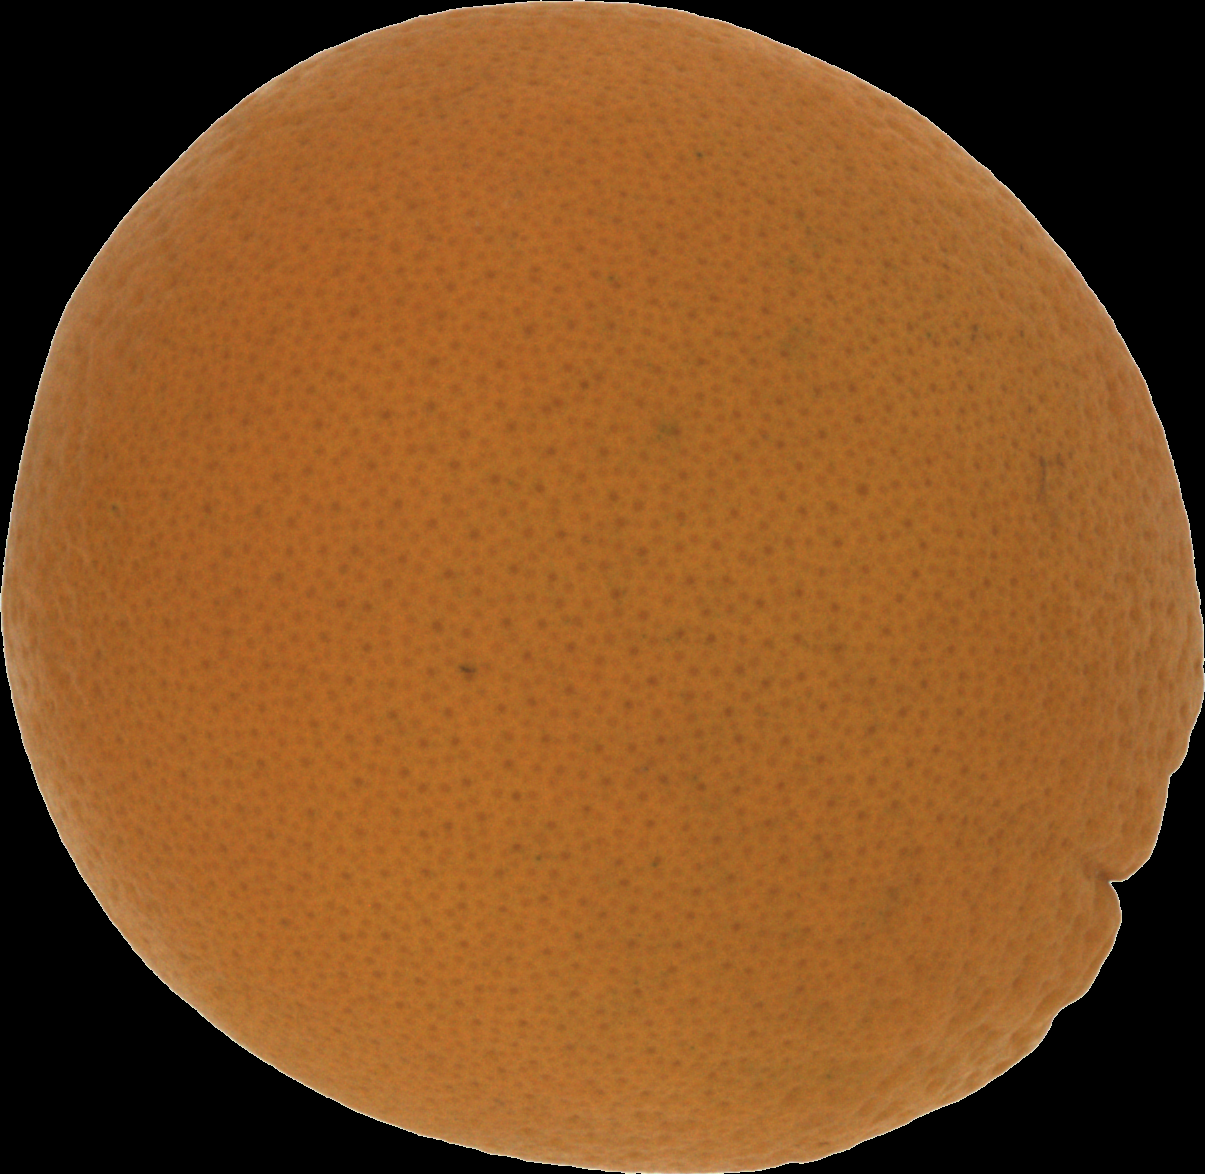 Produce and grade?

orange, good
